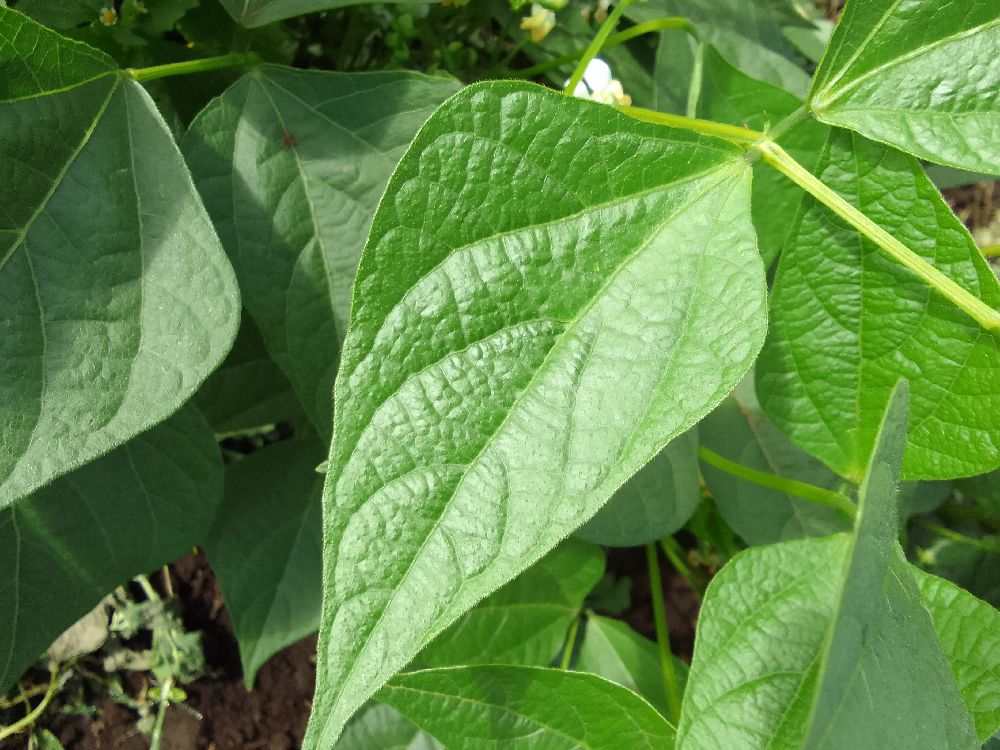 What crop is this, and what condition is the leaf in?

common bean, healthy
